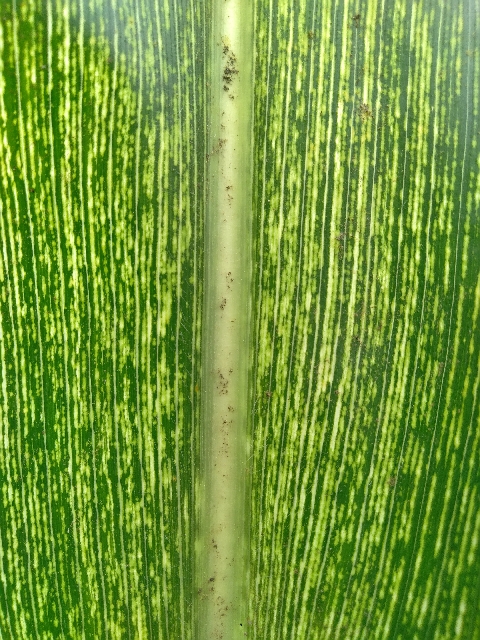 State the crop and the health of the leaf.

maize, maize streak virus
